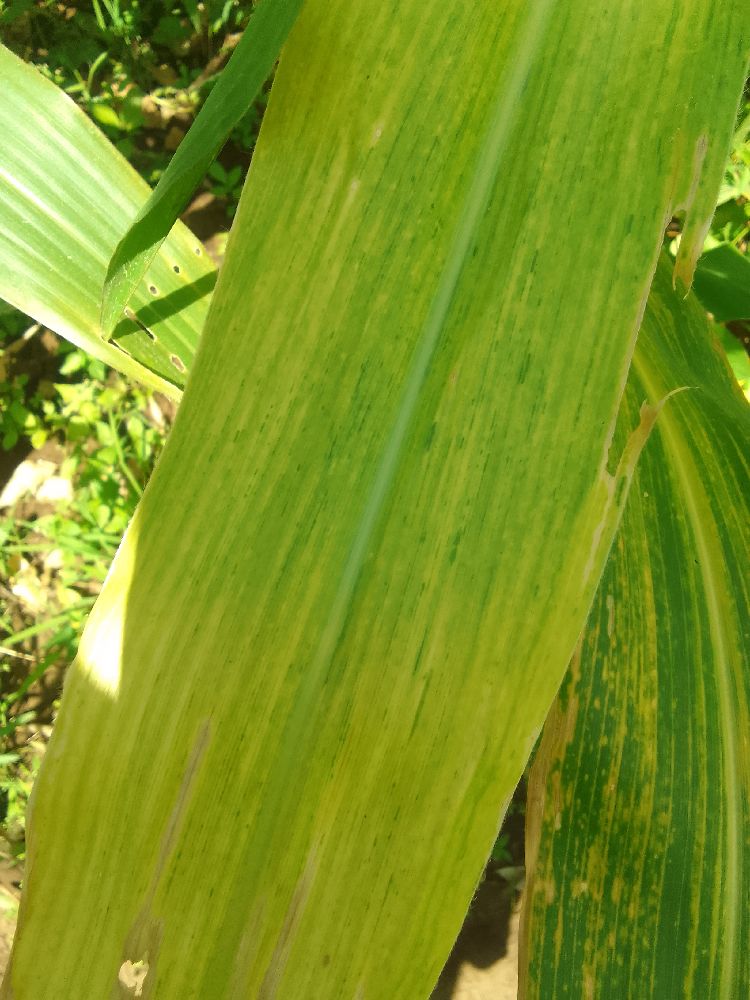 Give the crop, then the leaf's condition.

maize, maize lethal necrosis
